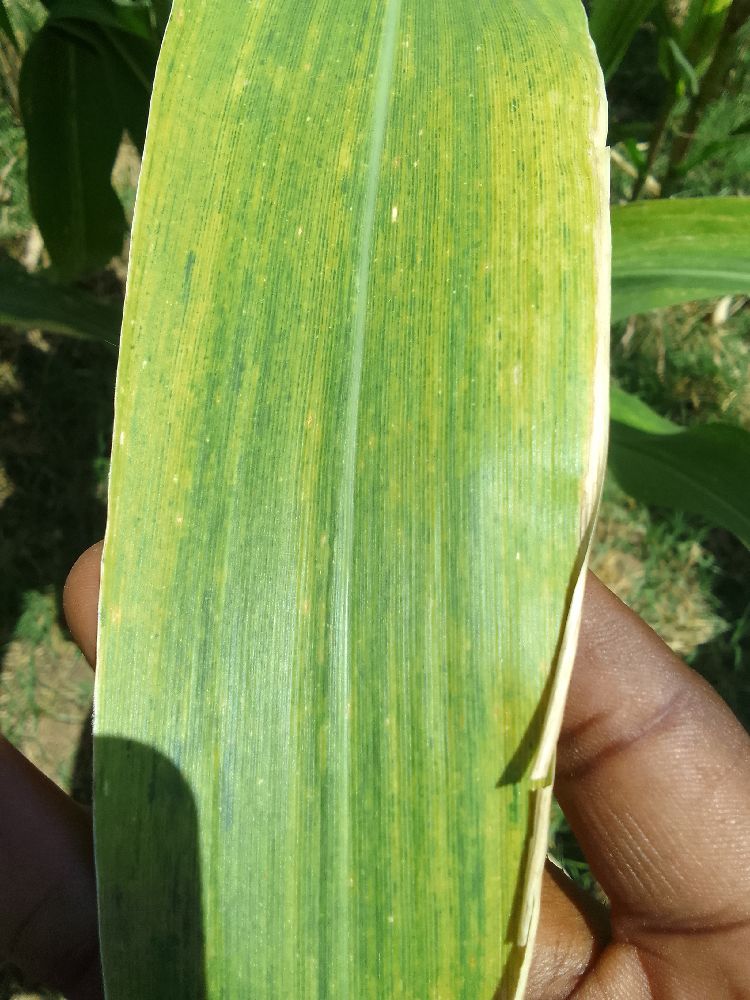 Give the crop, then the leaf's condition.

maize, maize lethal necrosis
